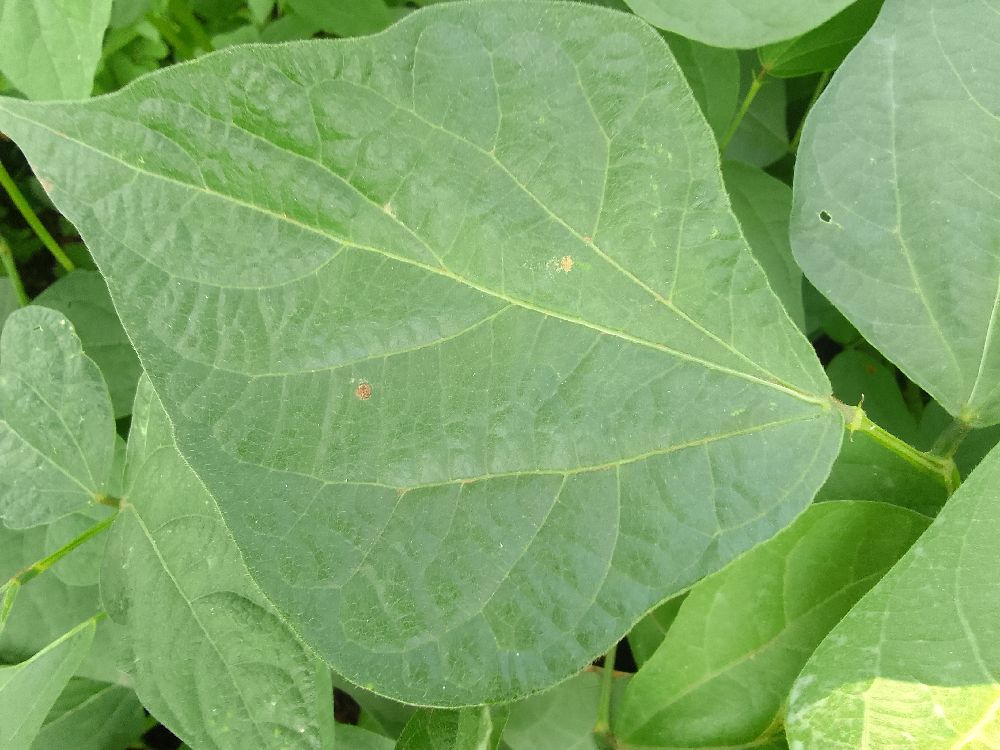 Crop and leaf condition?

common bean, healthy
